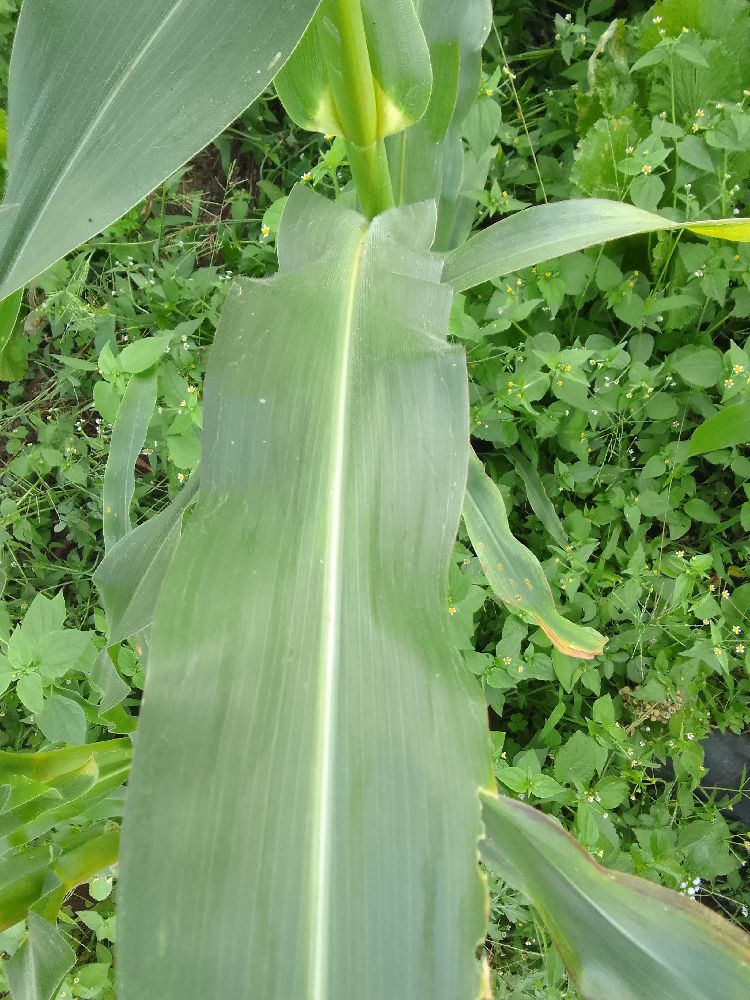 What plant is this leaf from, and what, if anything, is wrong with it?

maize, healthy
